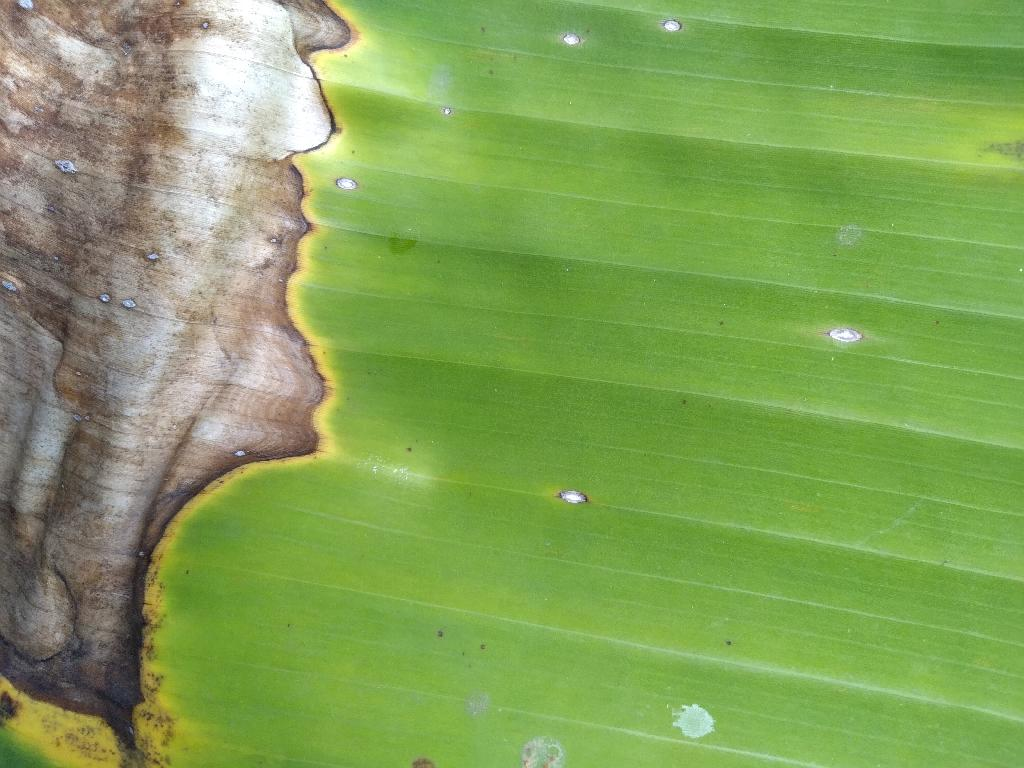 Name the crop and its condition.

banana, black sigatoka
